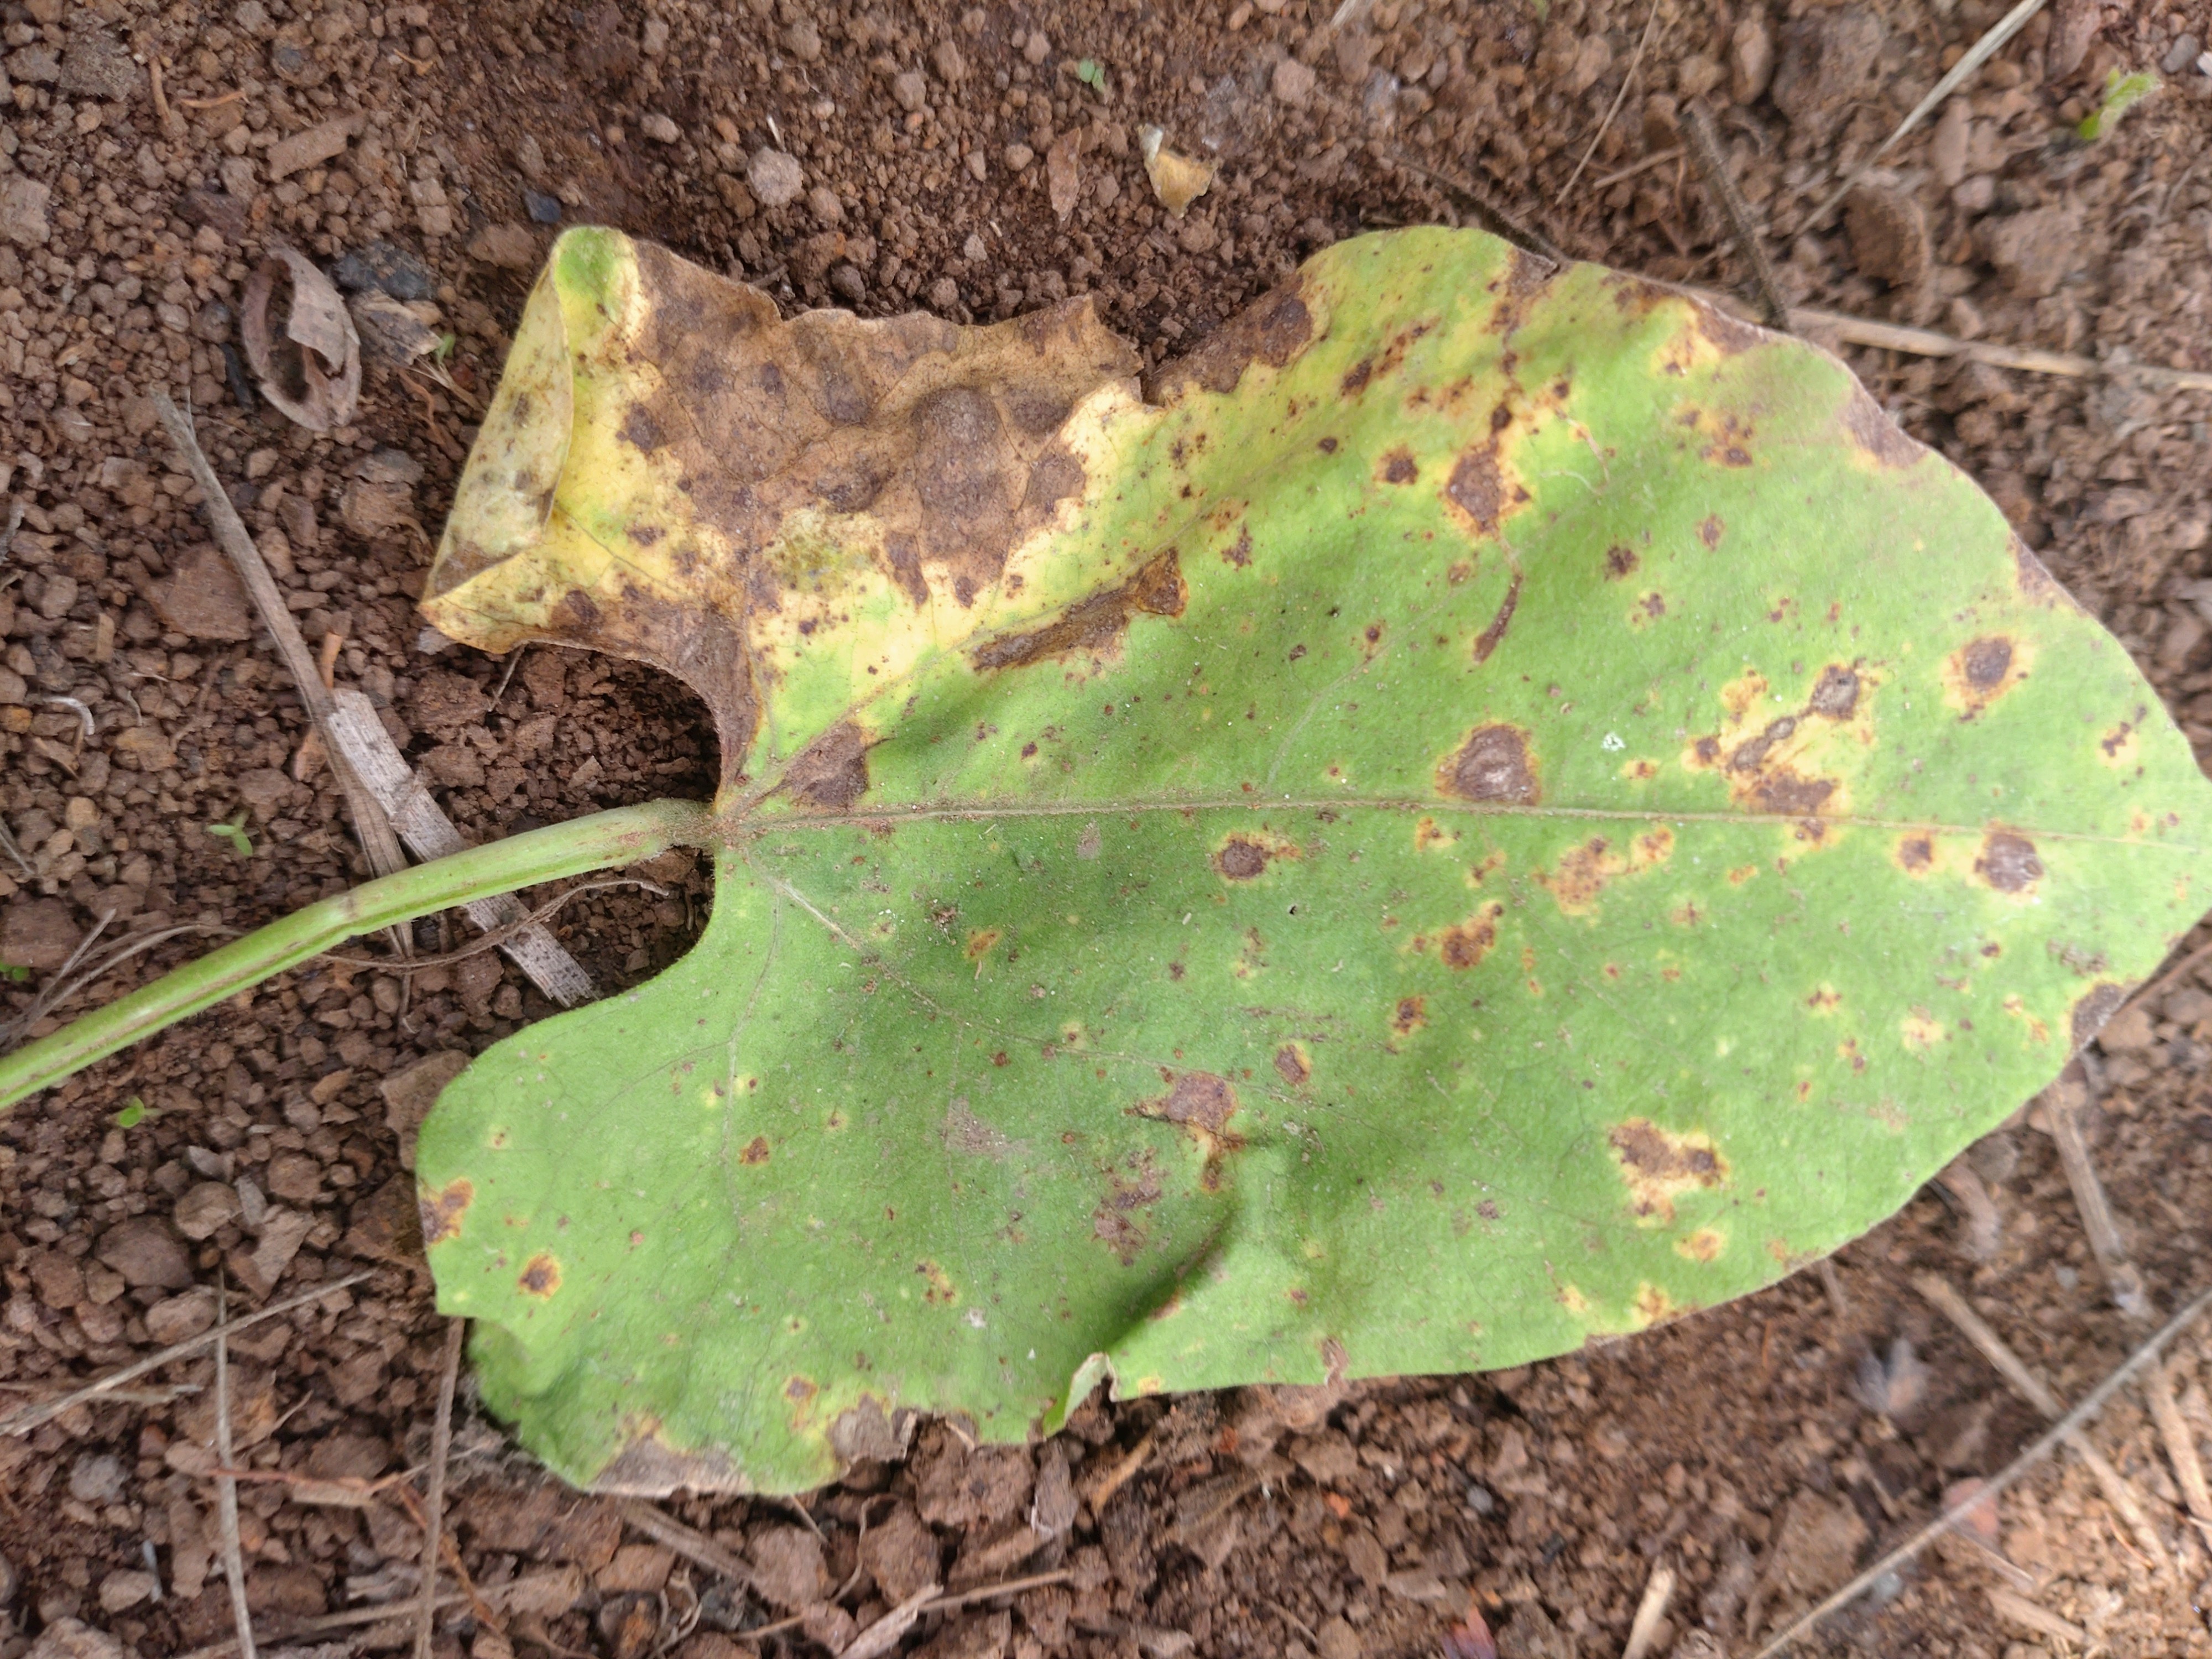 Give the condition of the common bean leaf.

rust
